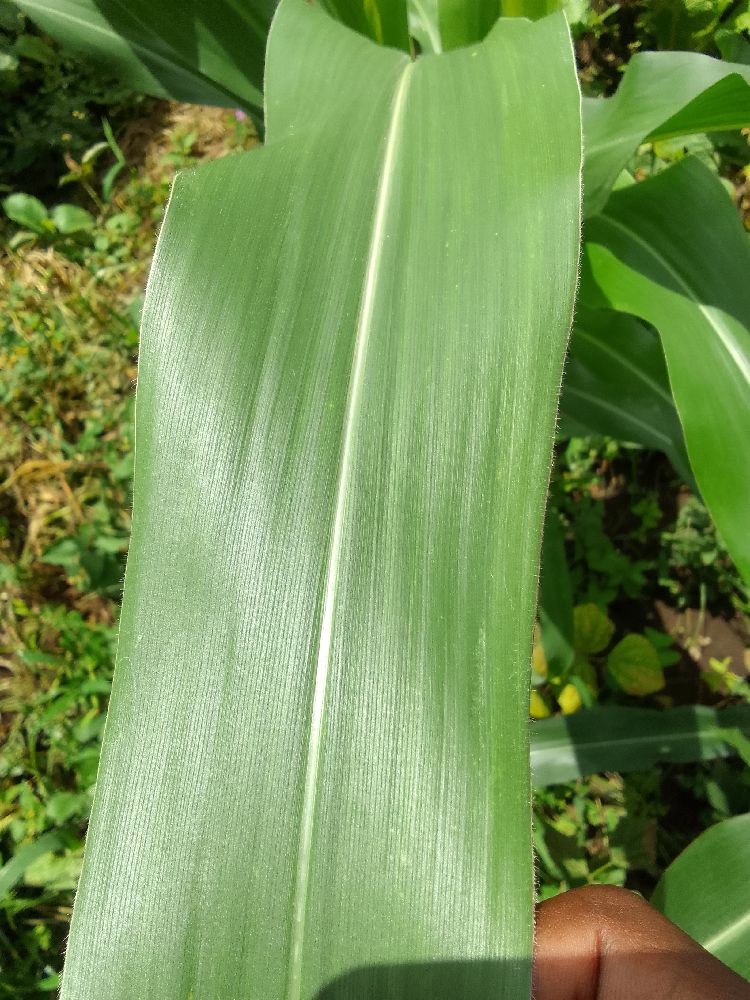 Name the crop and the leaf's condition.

maize, healthy
